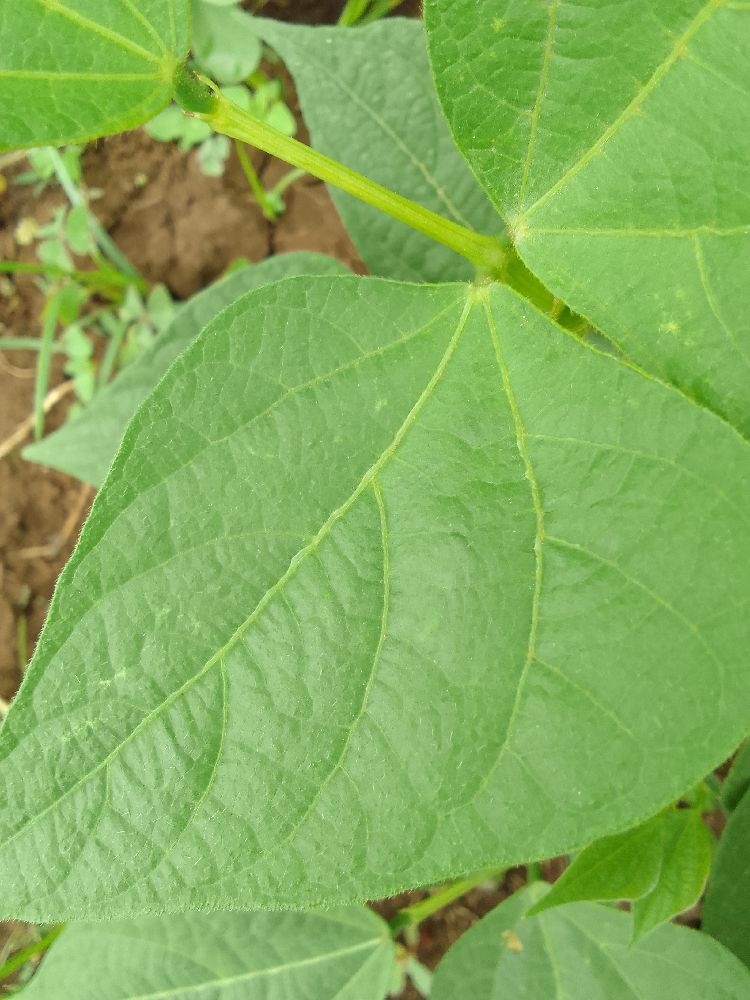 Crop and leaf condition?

common bean, healthy
